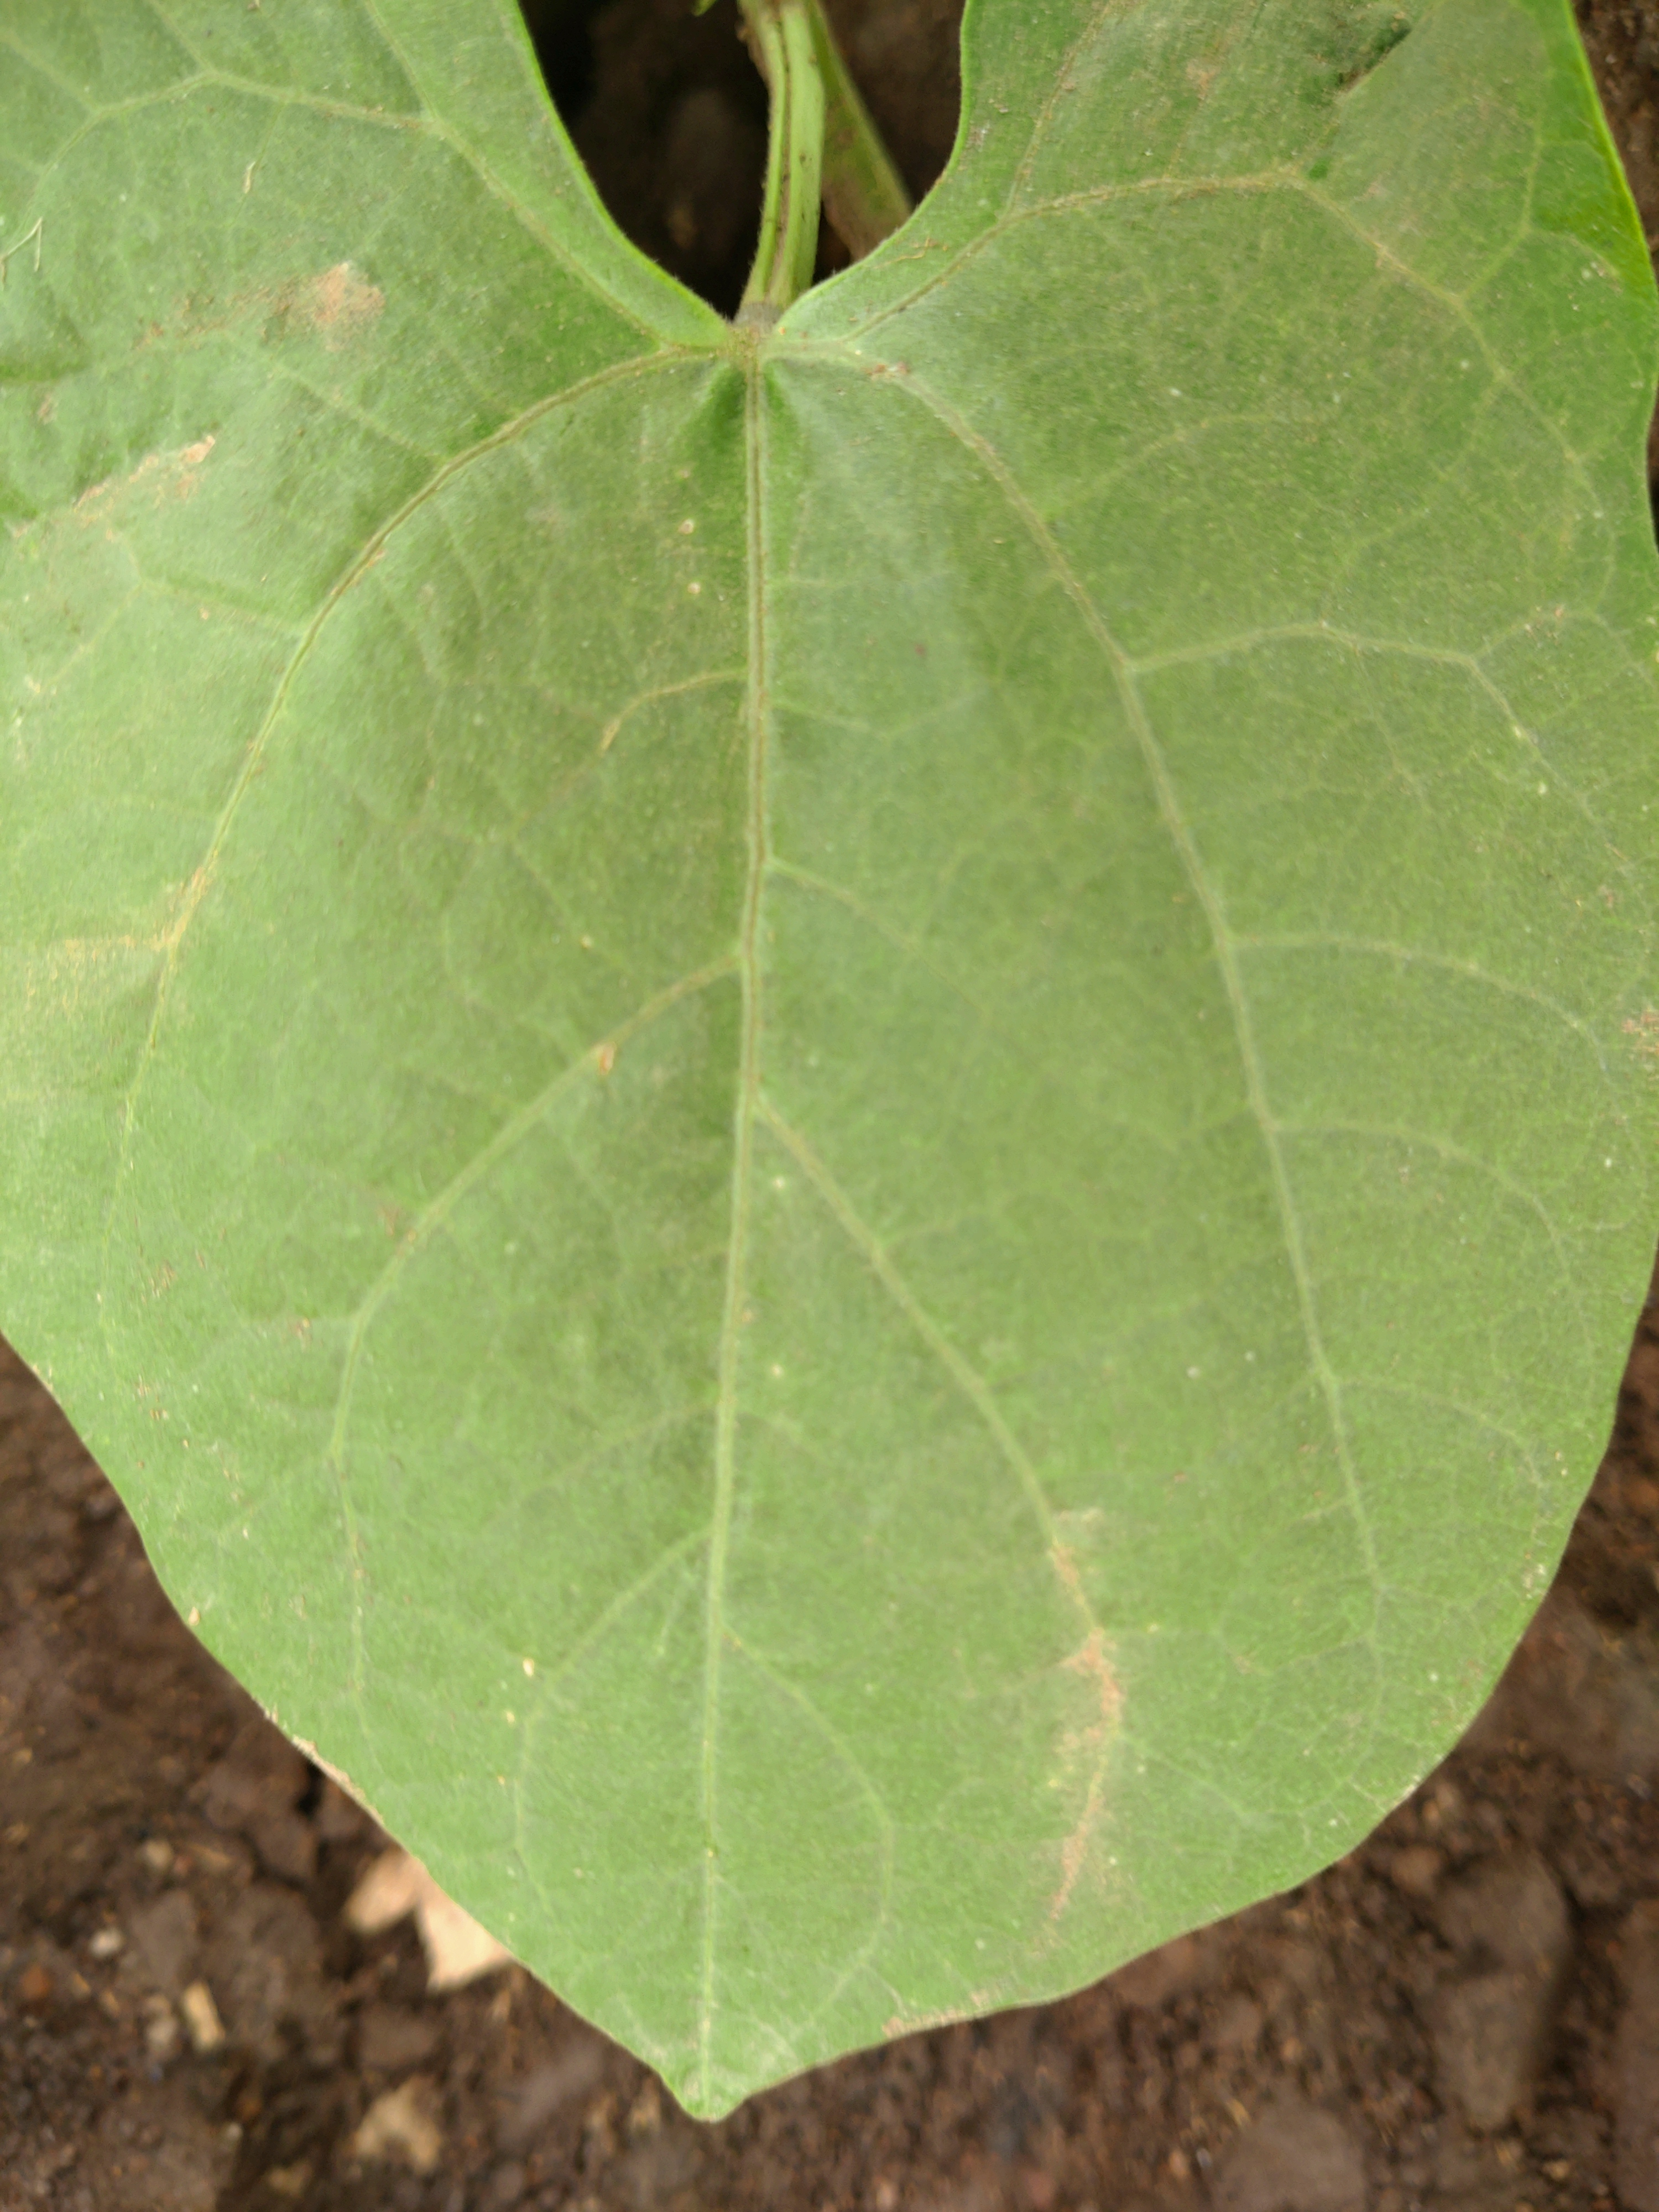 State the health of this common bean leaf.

healthy
